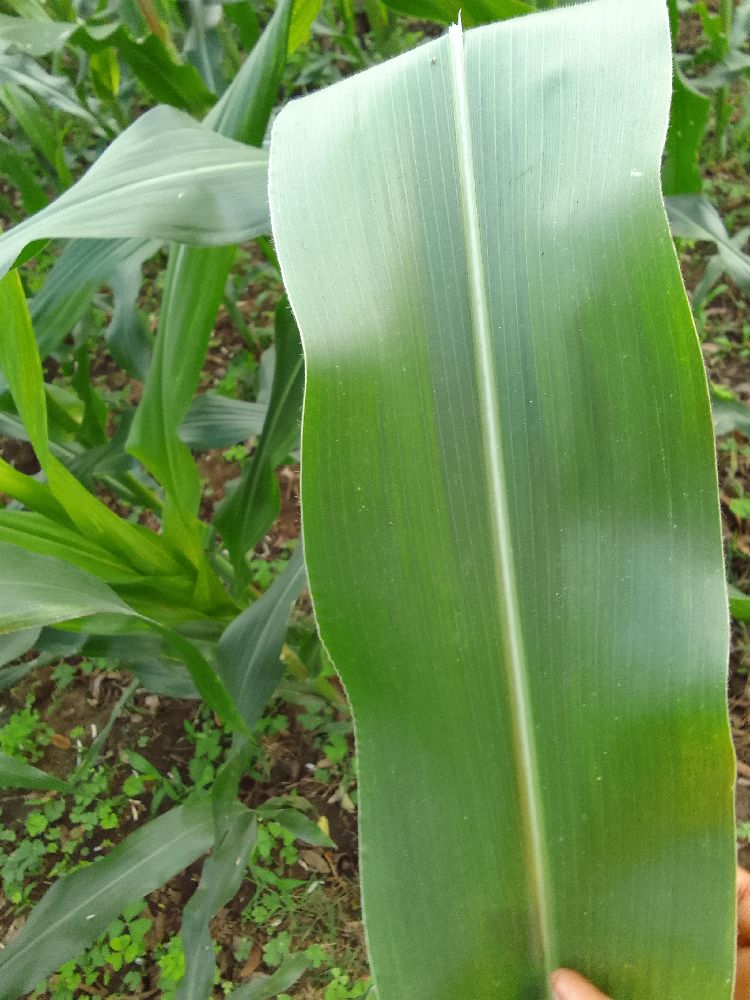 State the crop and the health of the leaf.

maize, healthy
